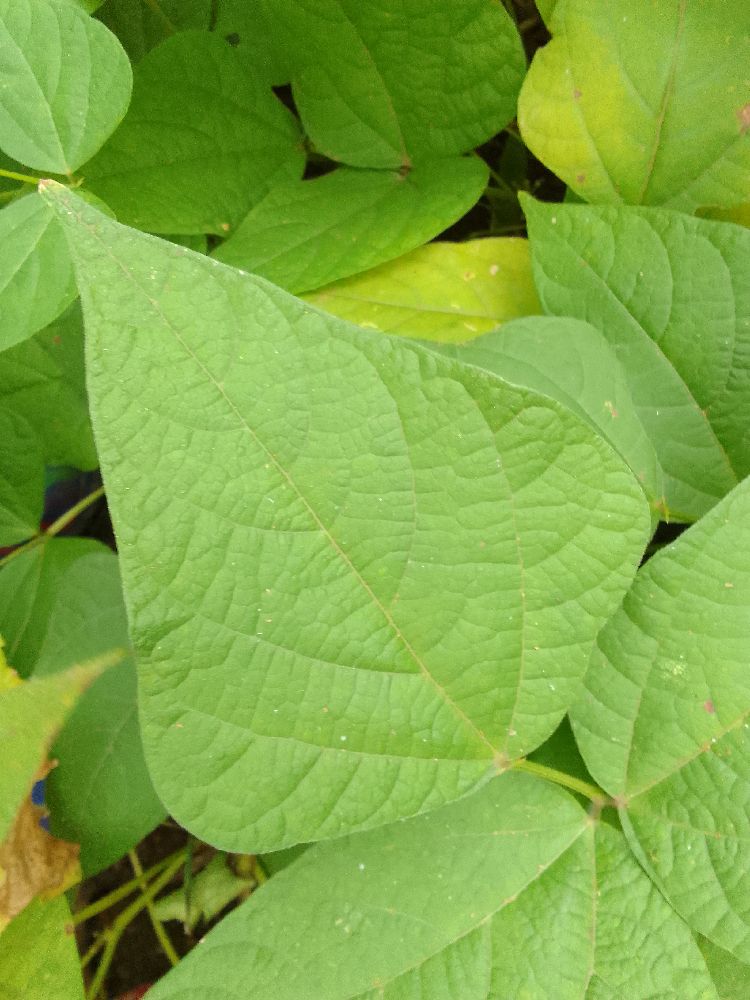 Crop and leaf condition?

common bean, healthy
